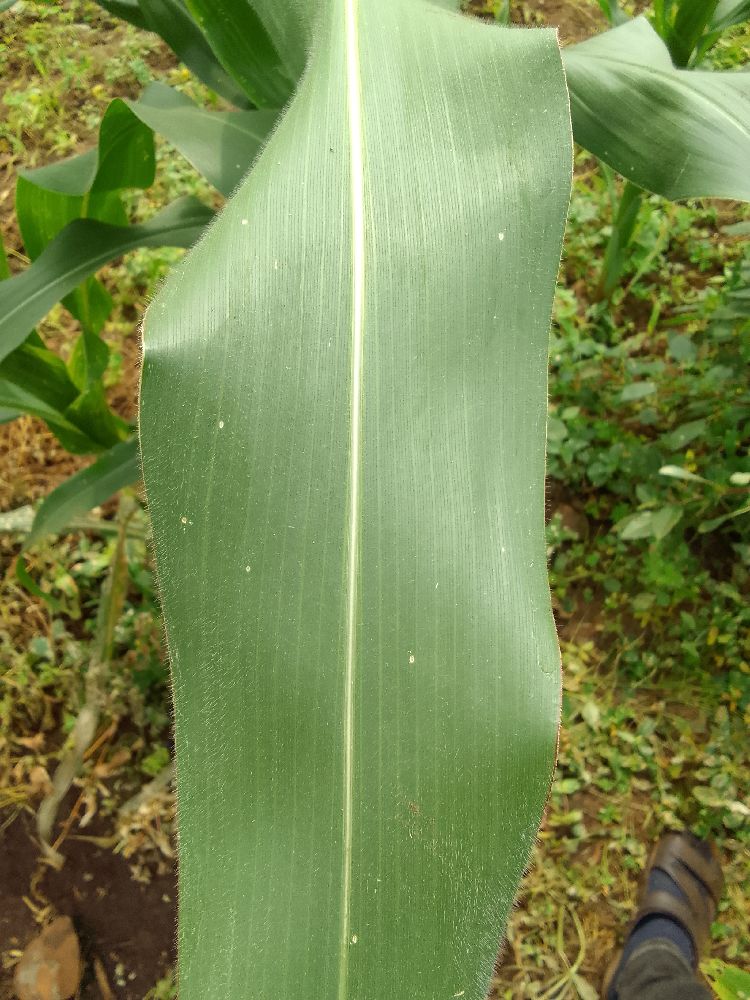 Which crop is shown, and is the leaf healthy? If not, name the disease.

maize, healthy
